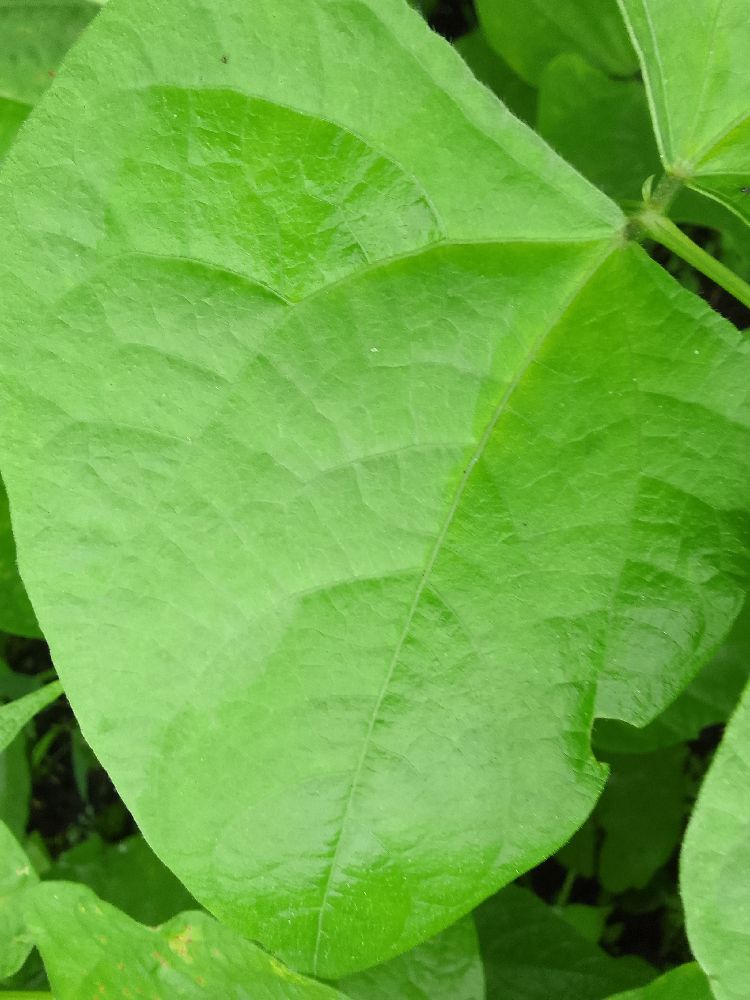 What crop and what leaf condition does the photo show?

common bean, healthy
